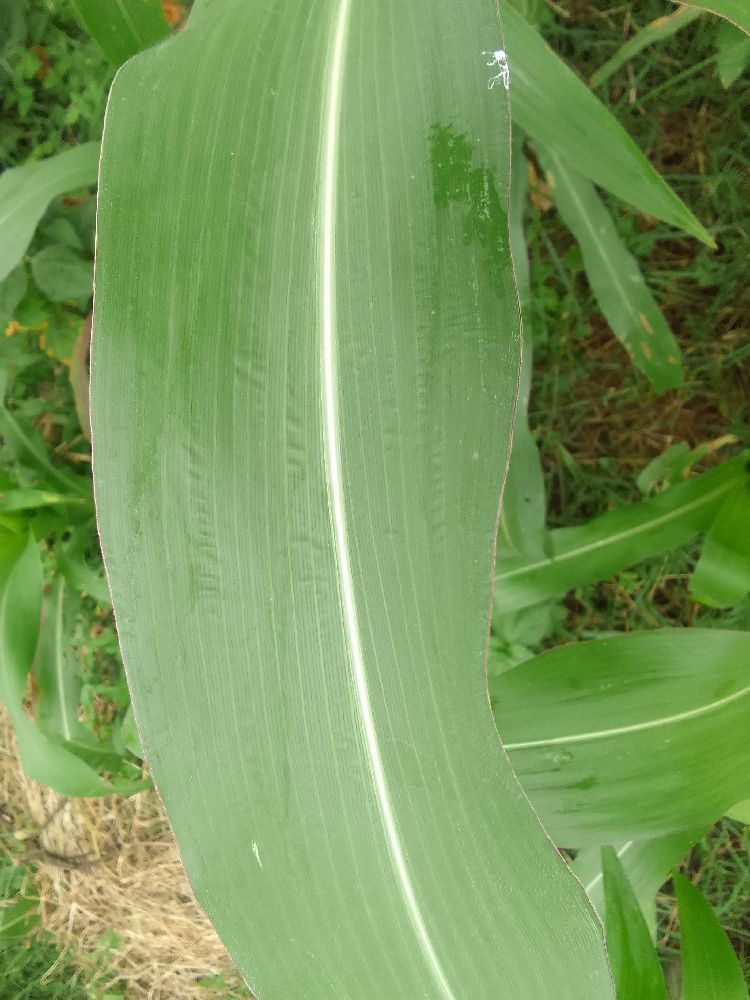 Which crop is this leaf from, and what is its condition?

maize, healthy
